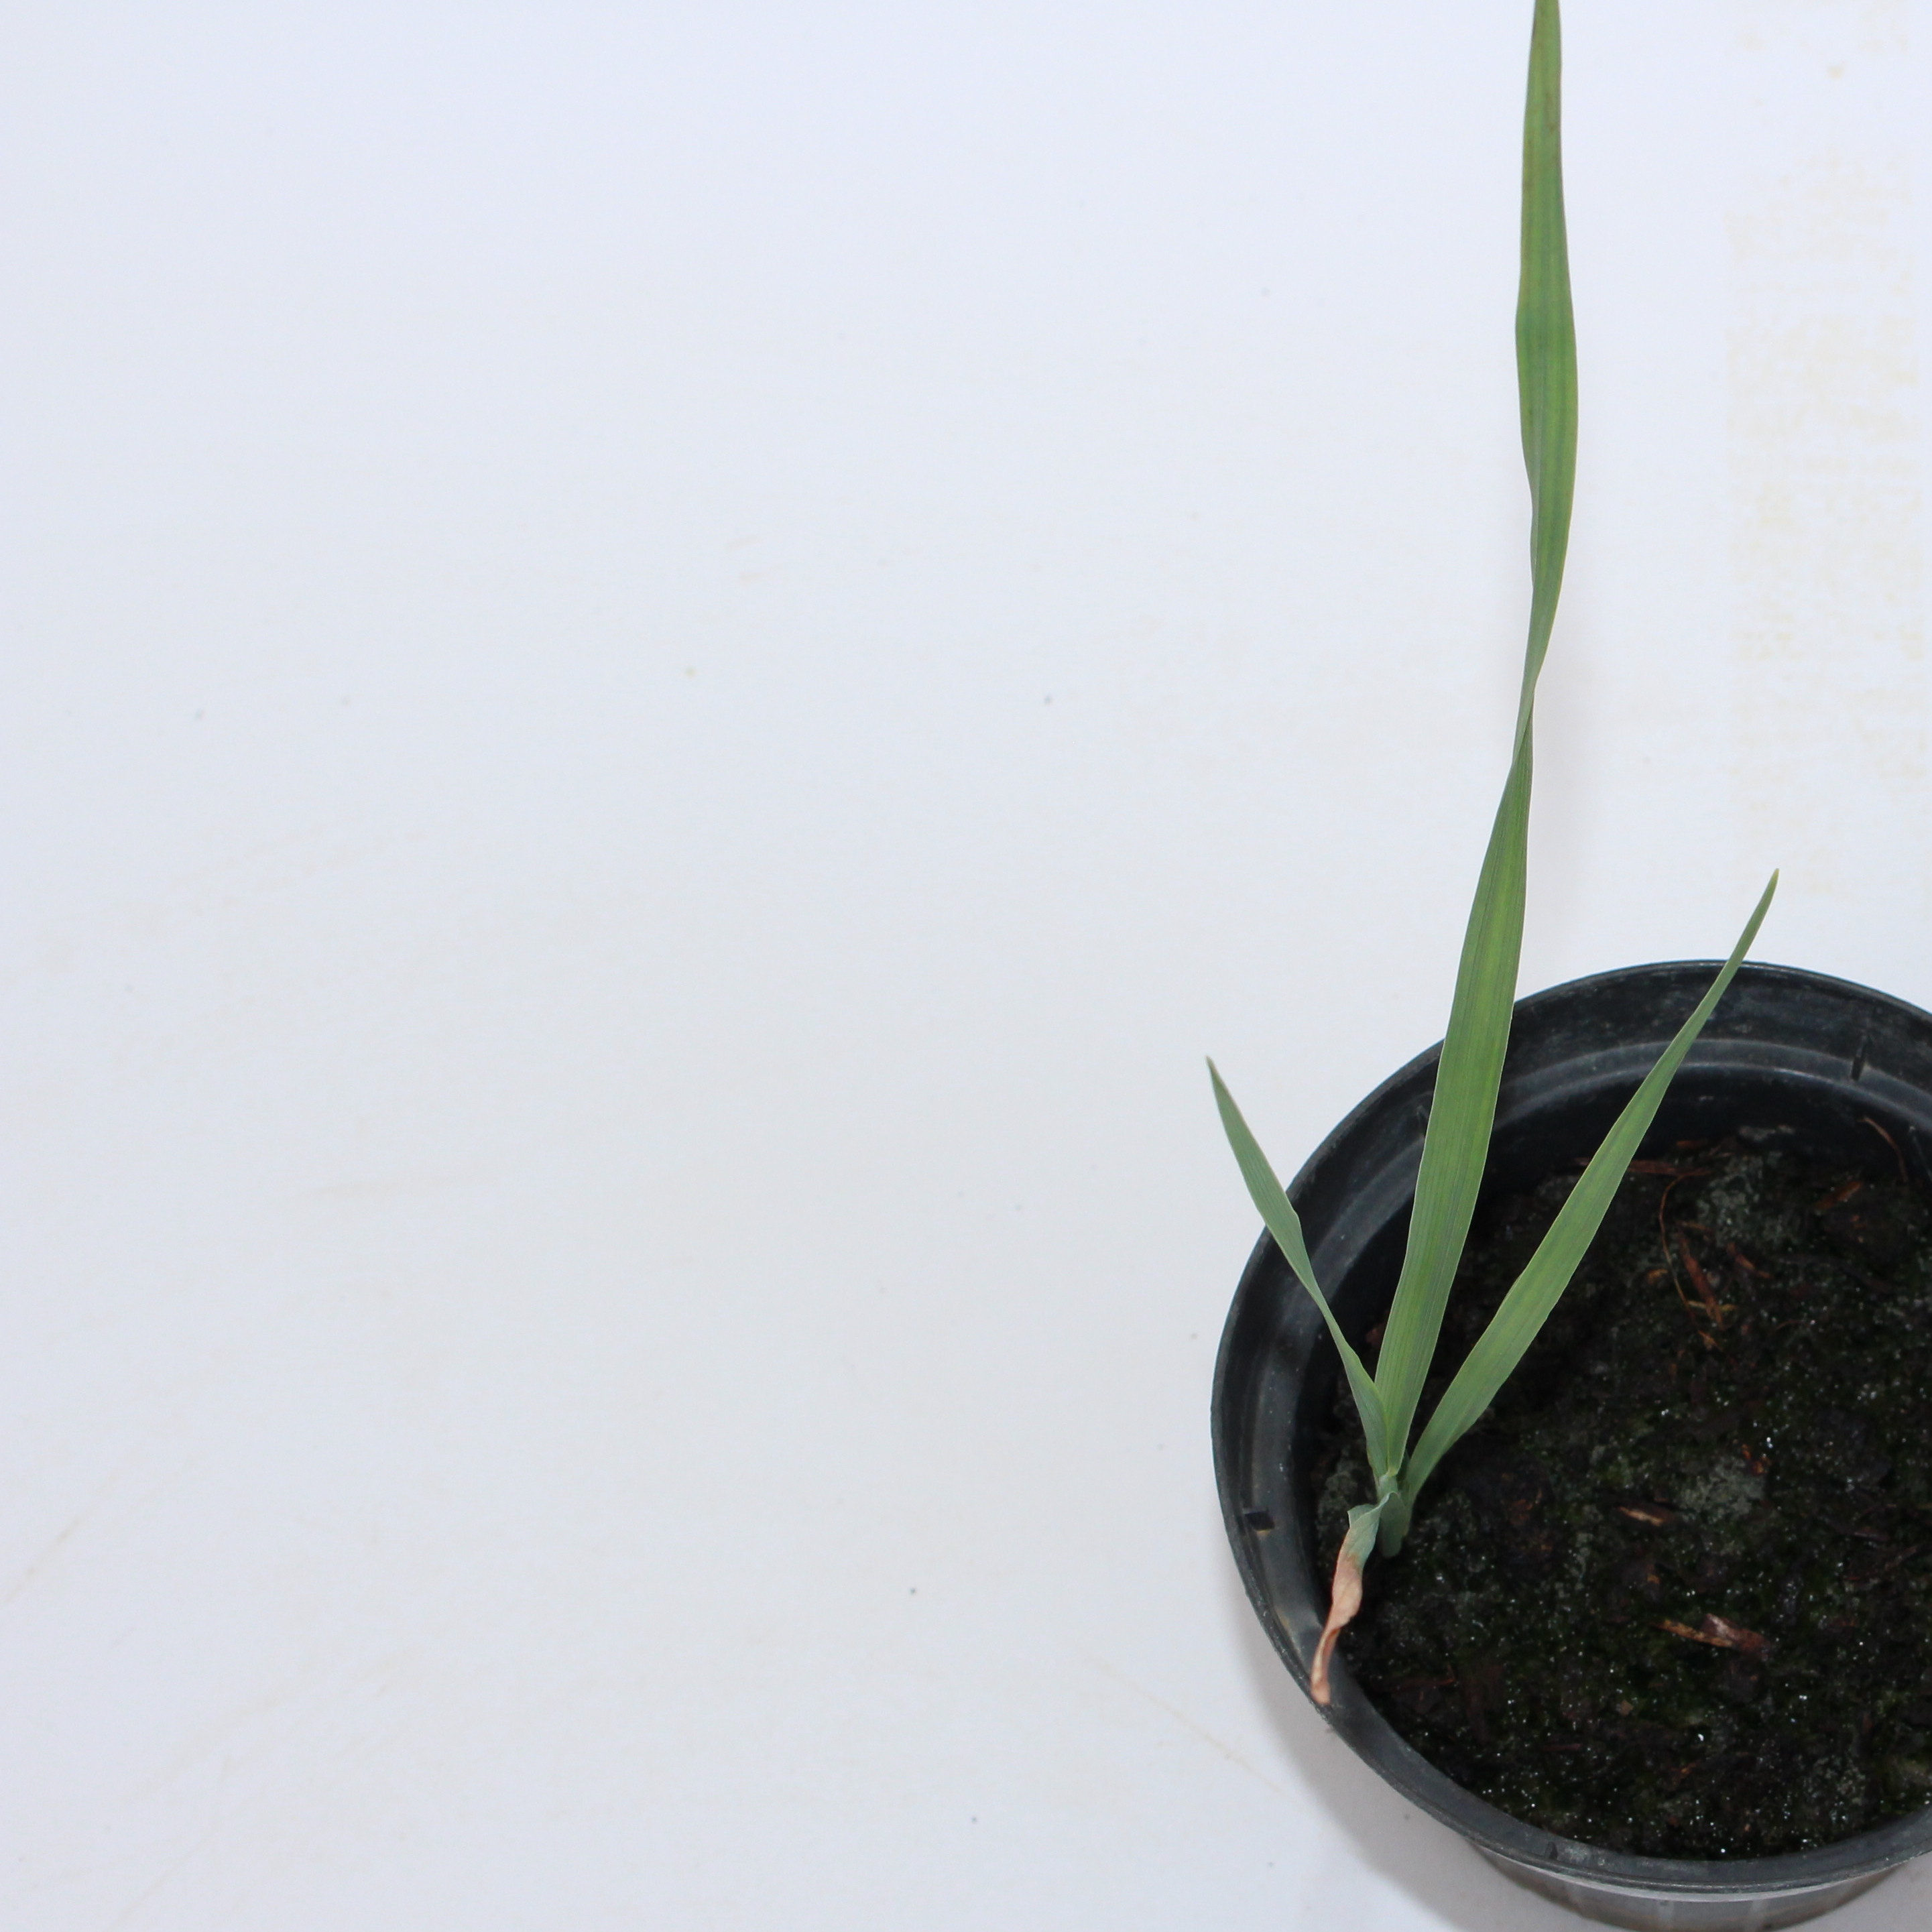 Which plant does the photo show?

Avena sterilis
